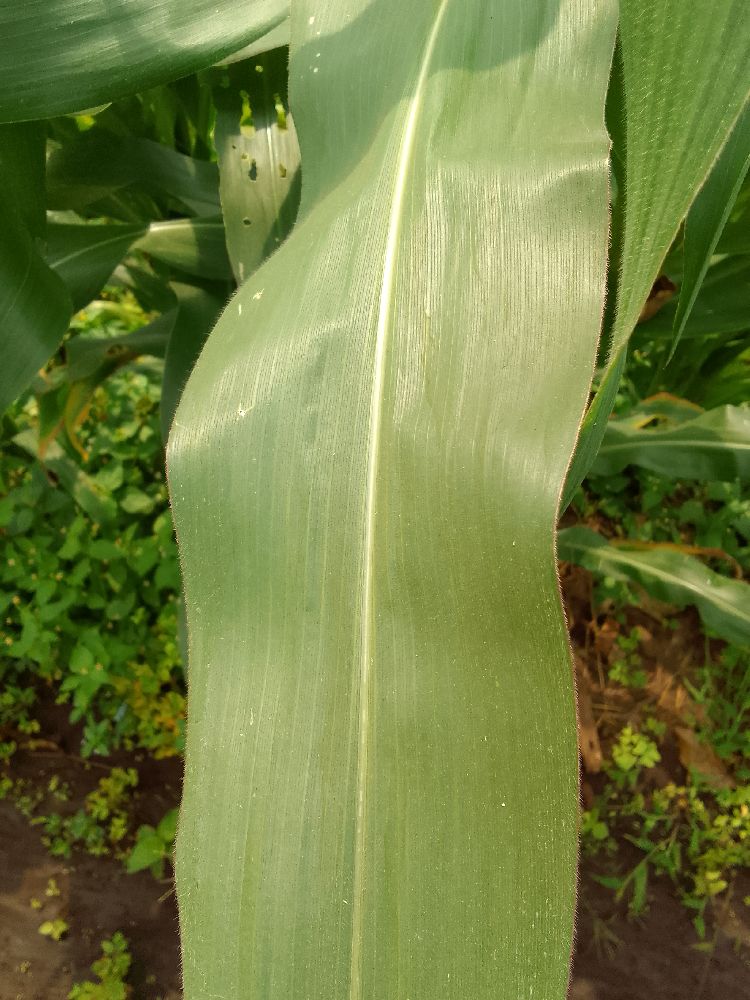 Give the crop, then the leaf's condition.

maize, healthy
